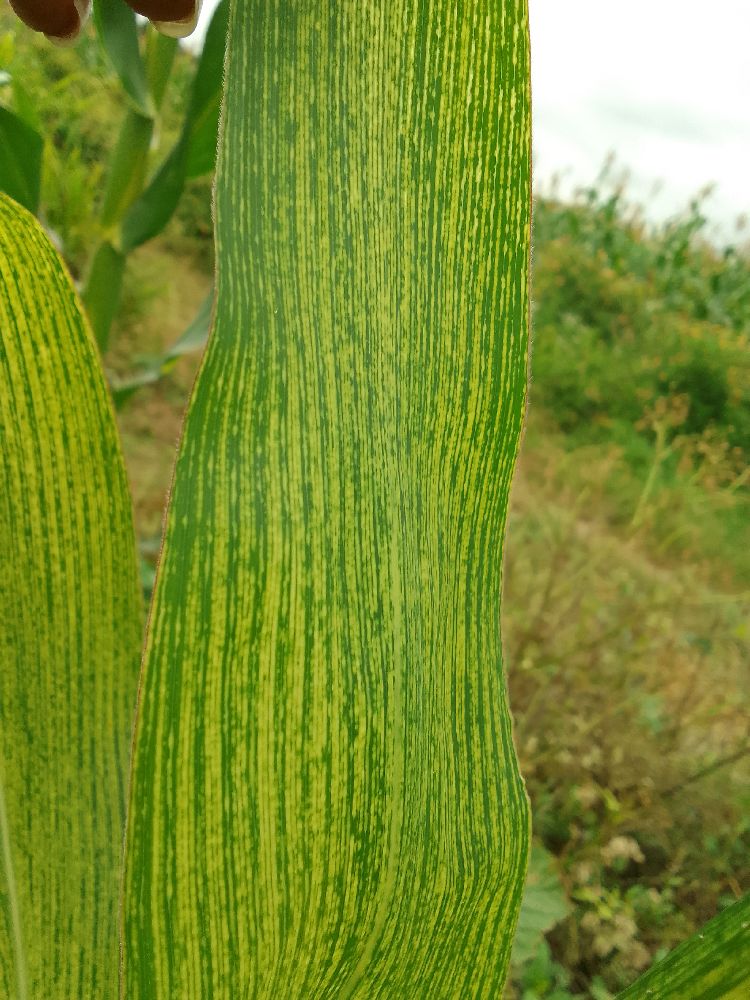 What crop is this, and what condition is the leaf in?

maize, maize streak virus
